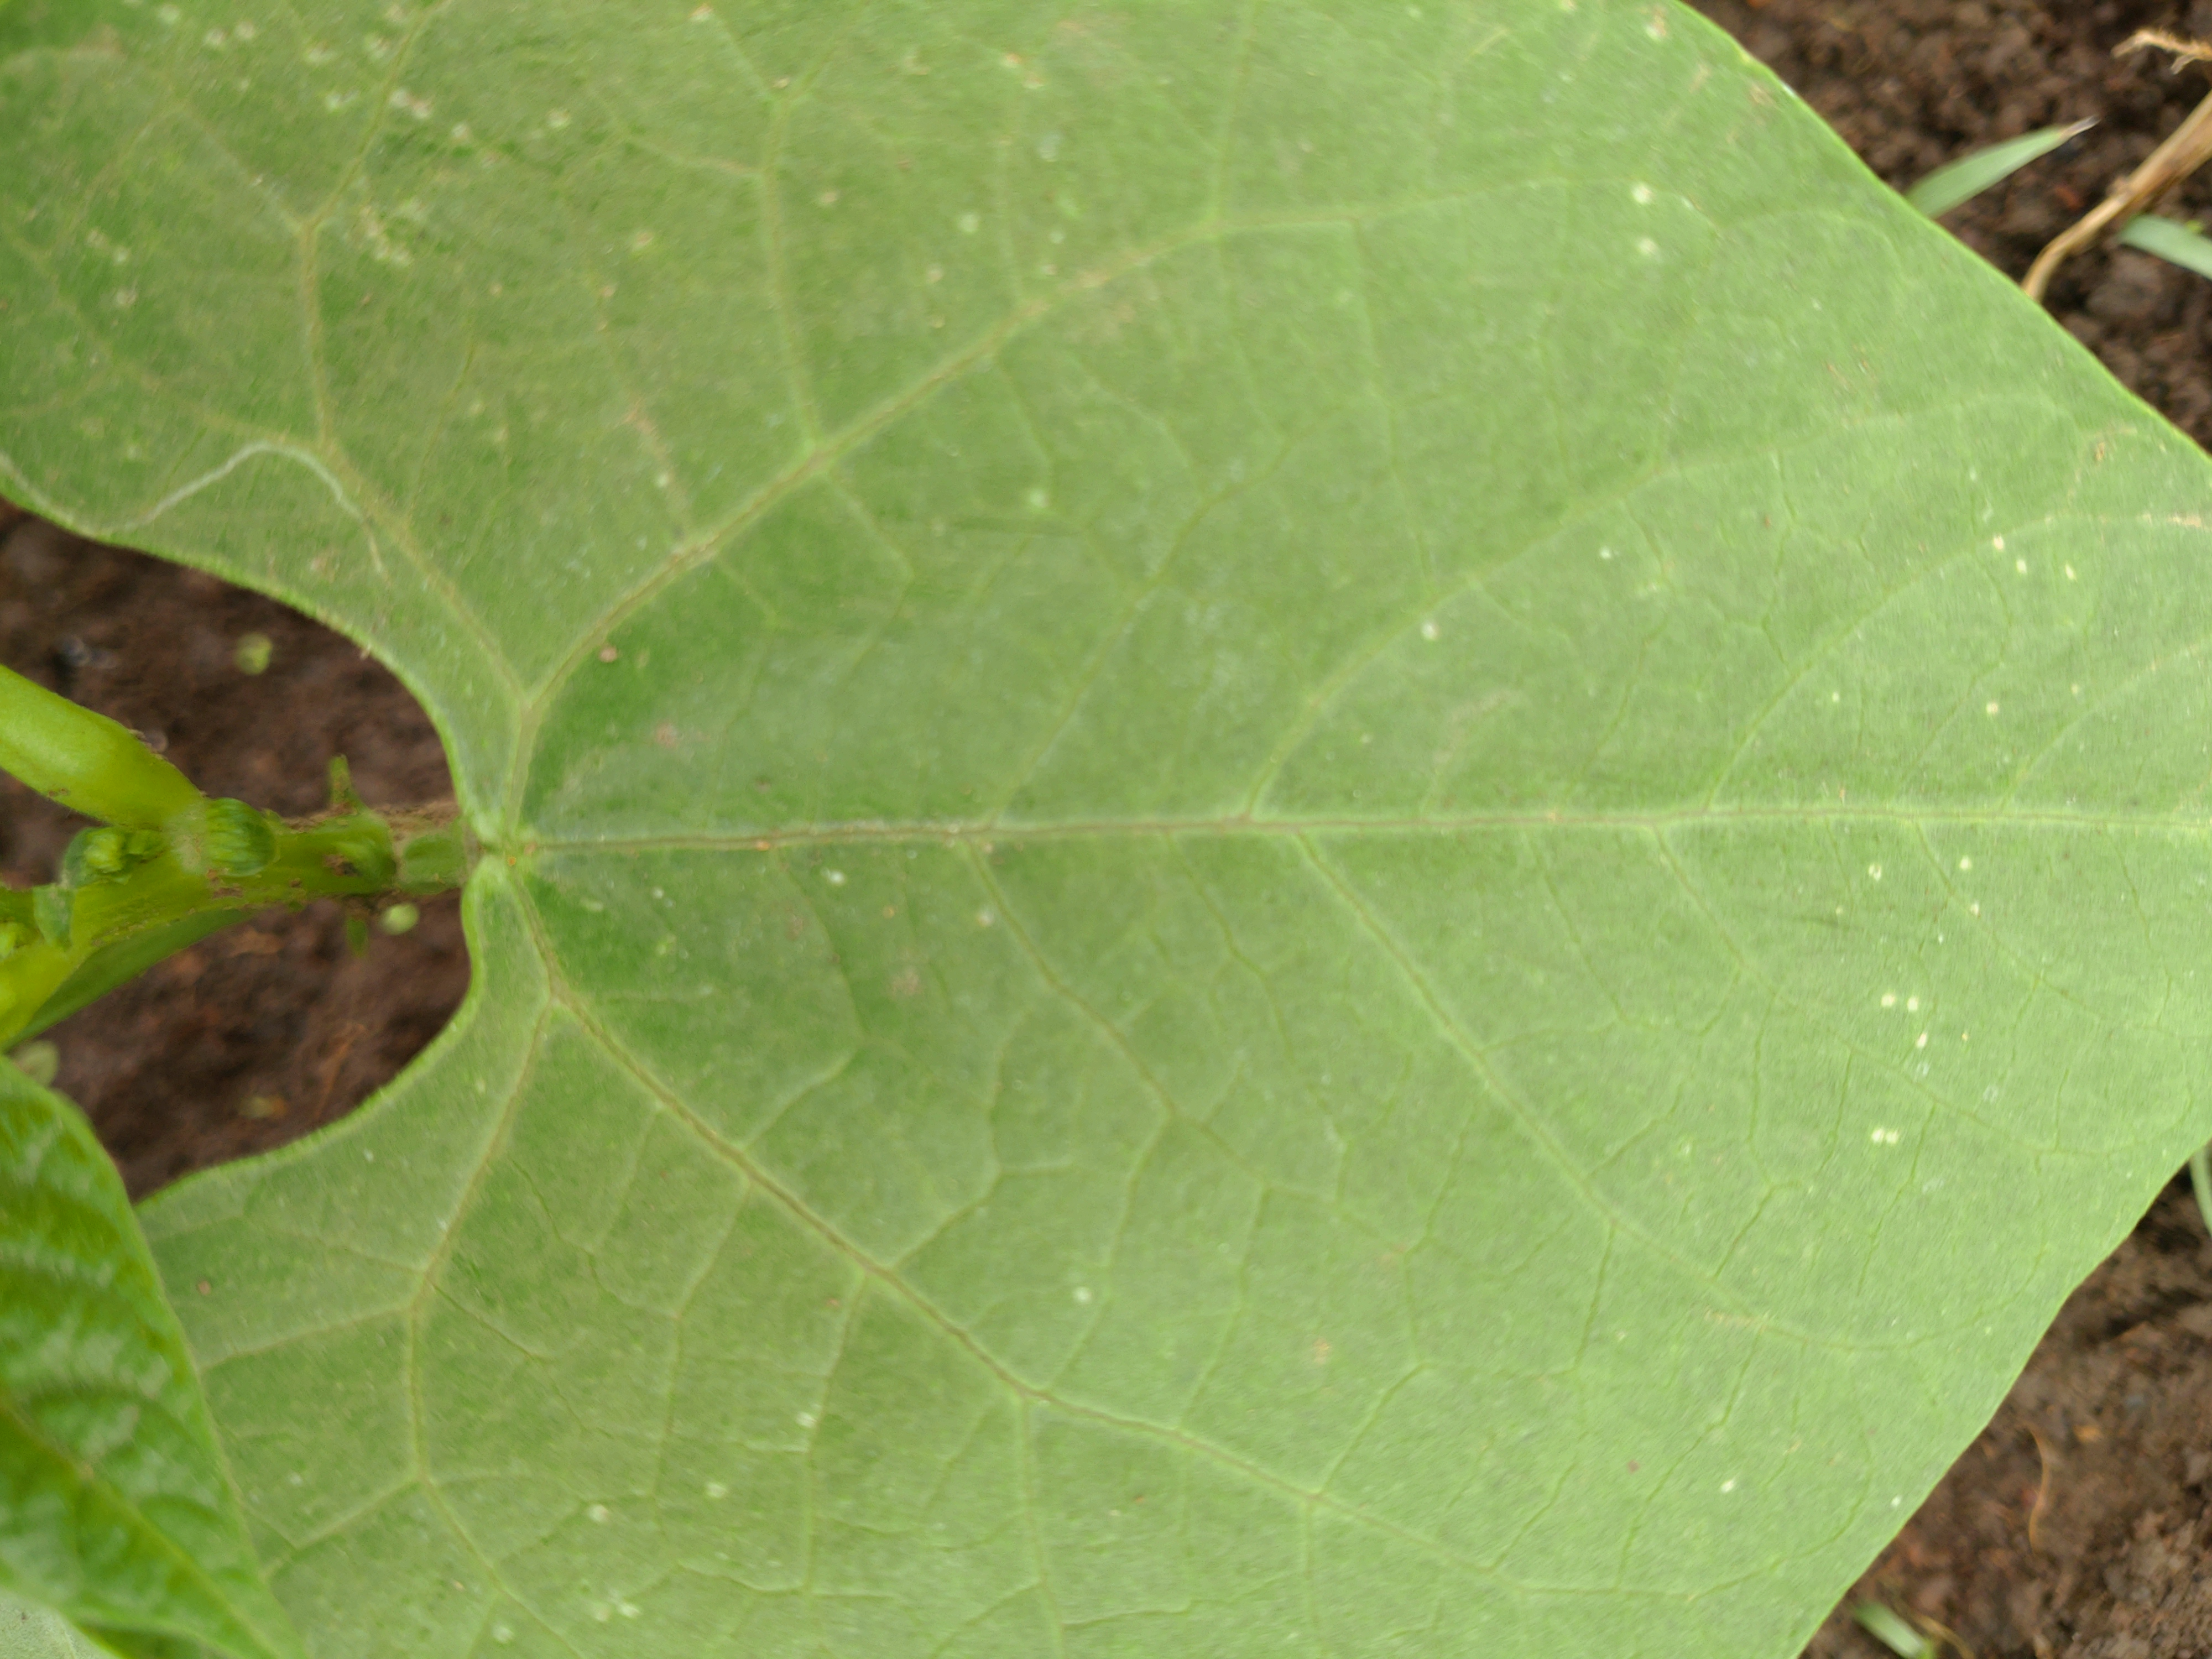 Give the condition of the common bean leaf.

healthy
